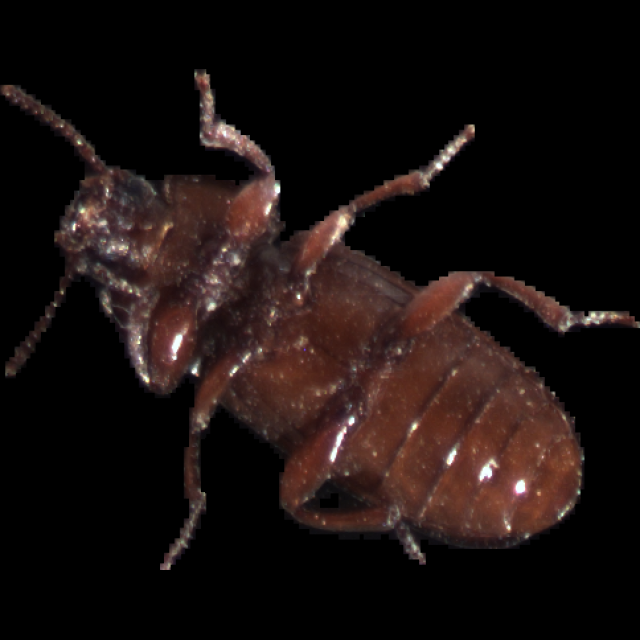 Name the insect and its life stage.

mealworm beetle
